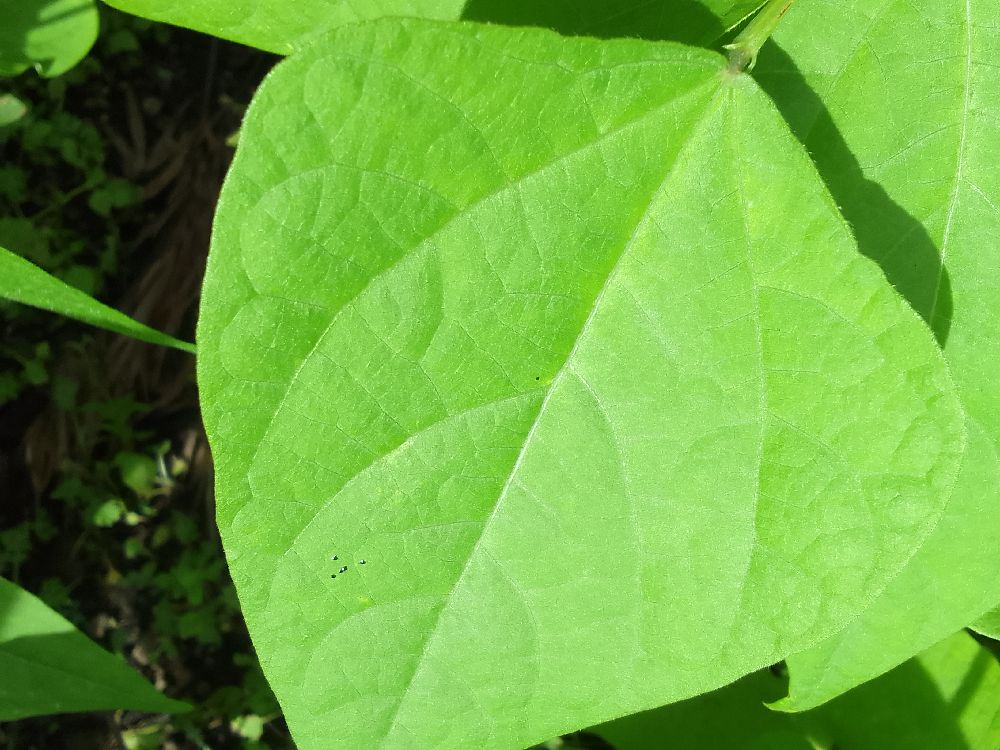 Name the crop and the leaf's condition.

common bean, healthy
